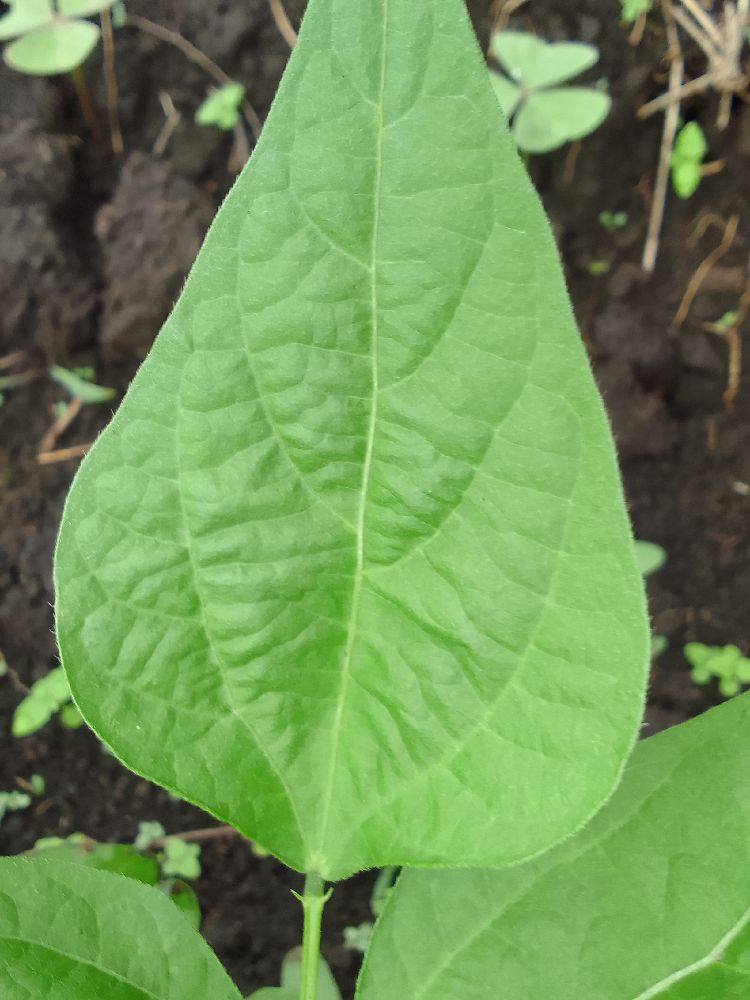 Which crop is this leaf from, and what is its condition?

common bean, healthy
